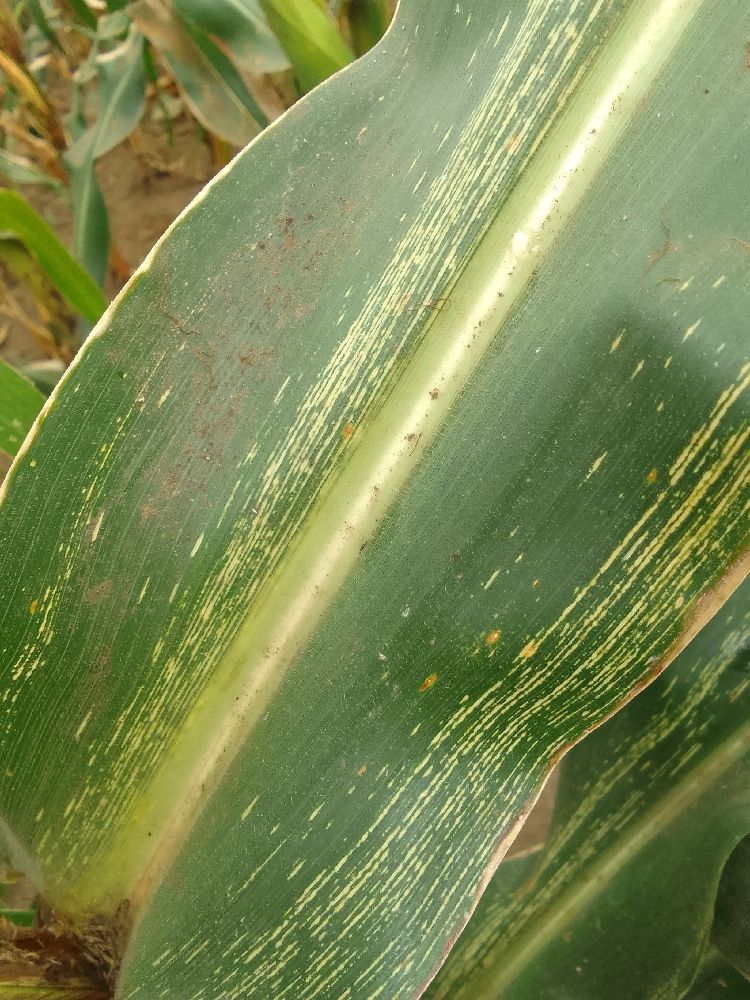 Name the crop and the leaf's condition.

maize, maize streak virus
